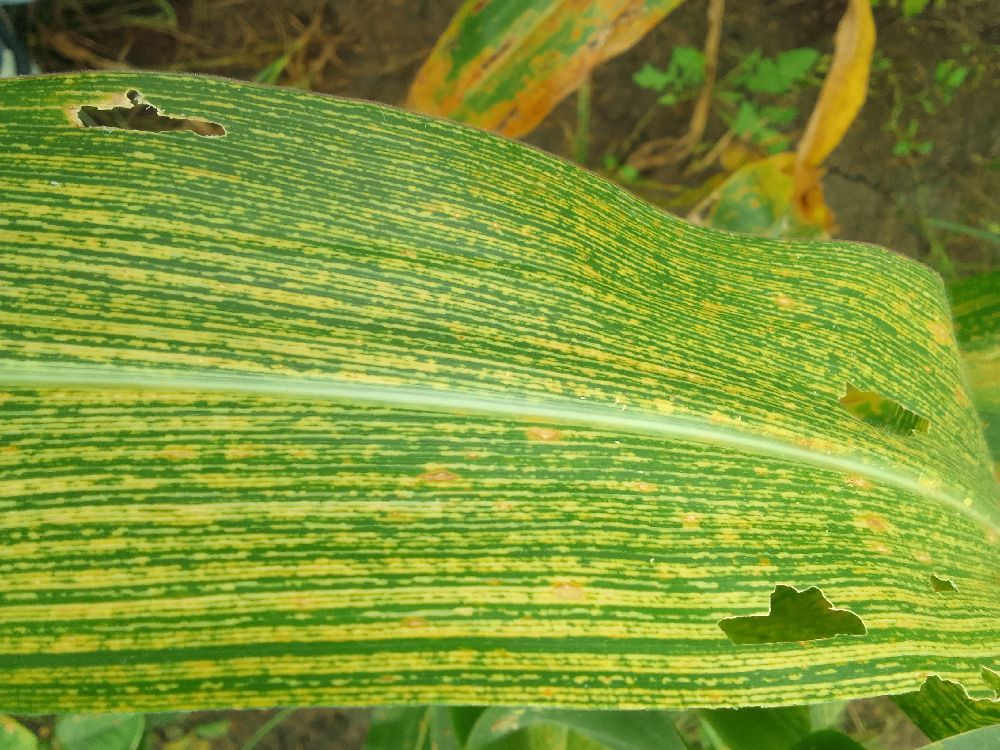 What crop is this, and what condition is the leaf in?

maize, maize streak virus
